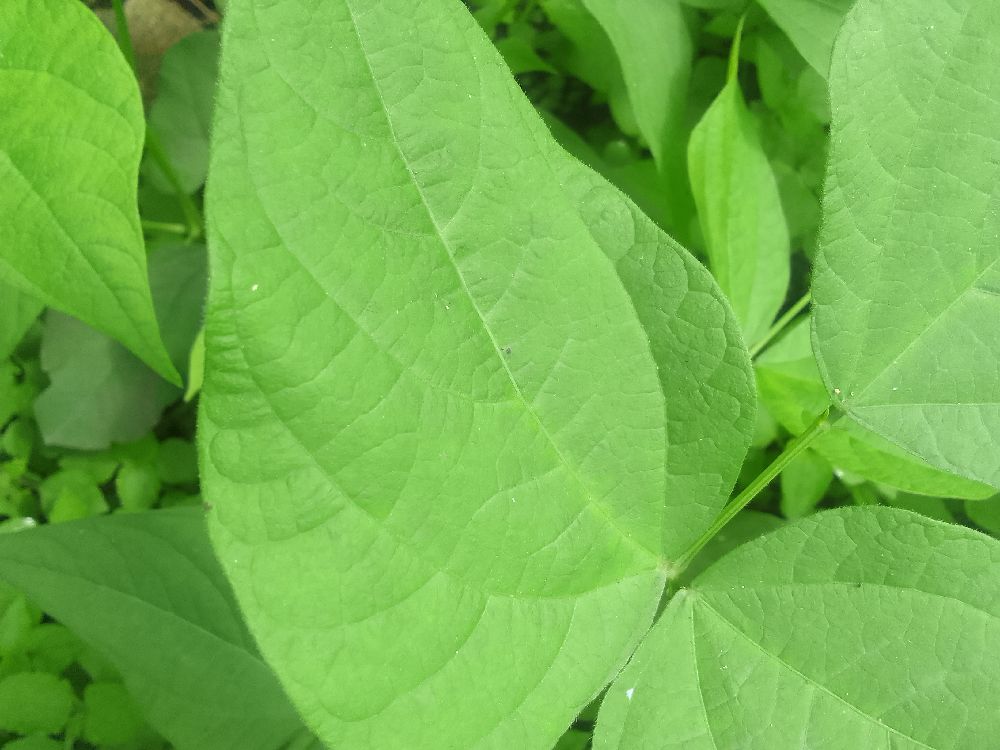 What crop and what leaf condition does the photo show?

common bean, healthy
